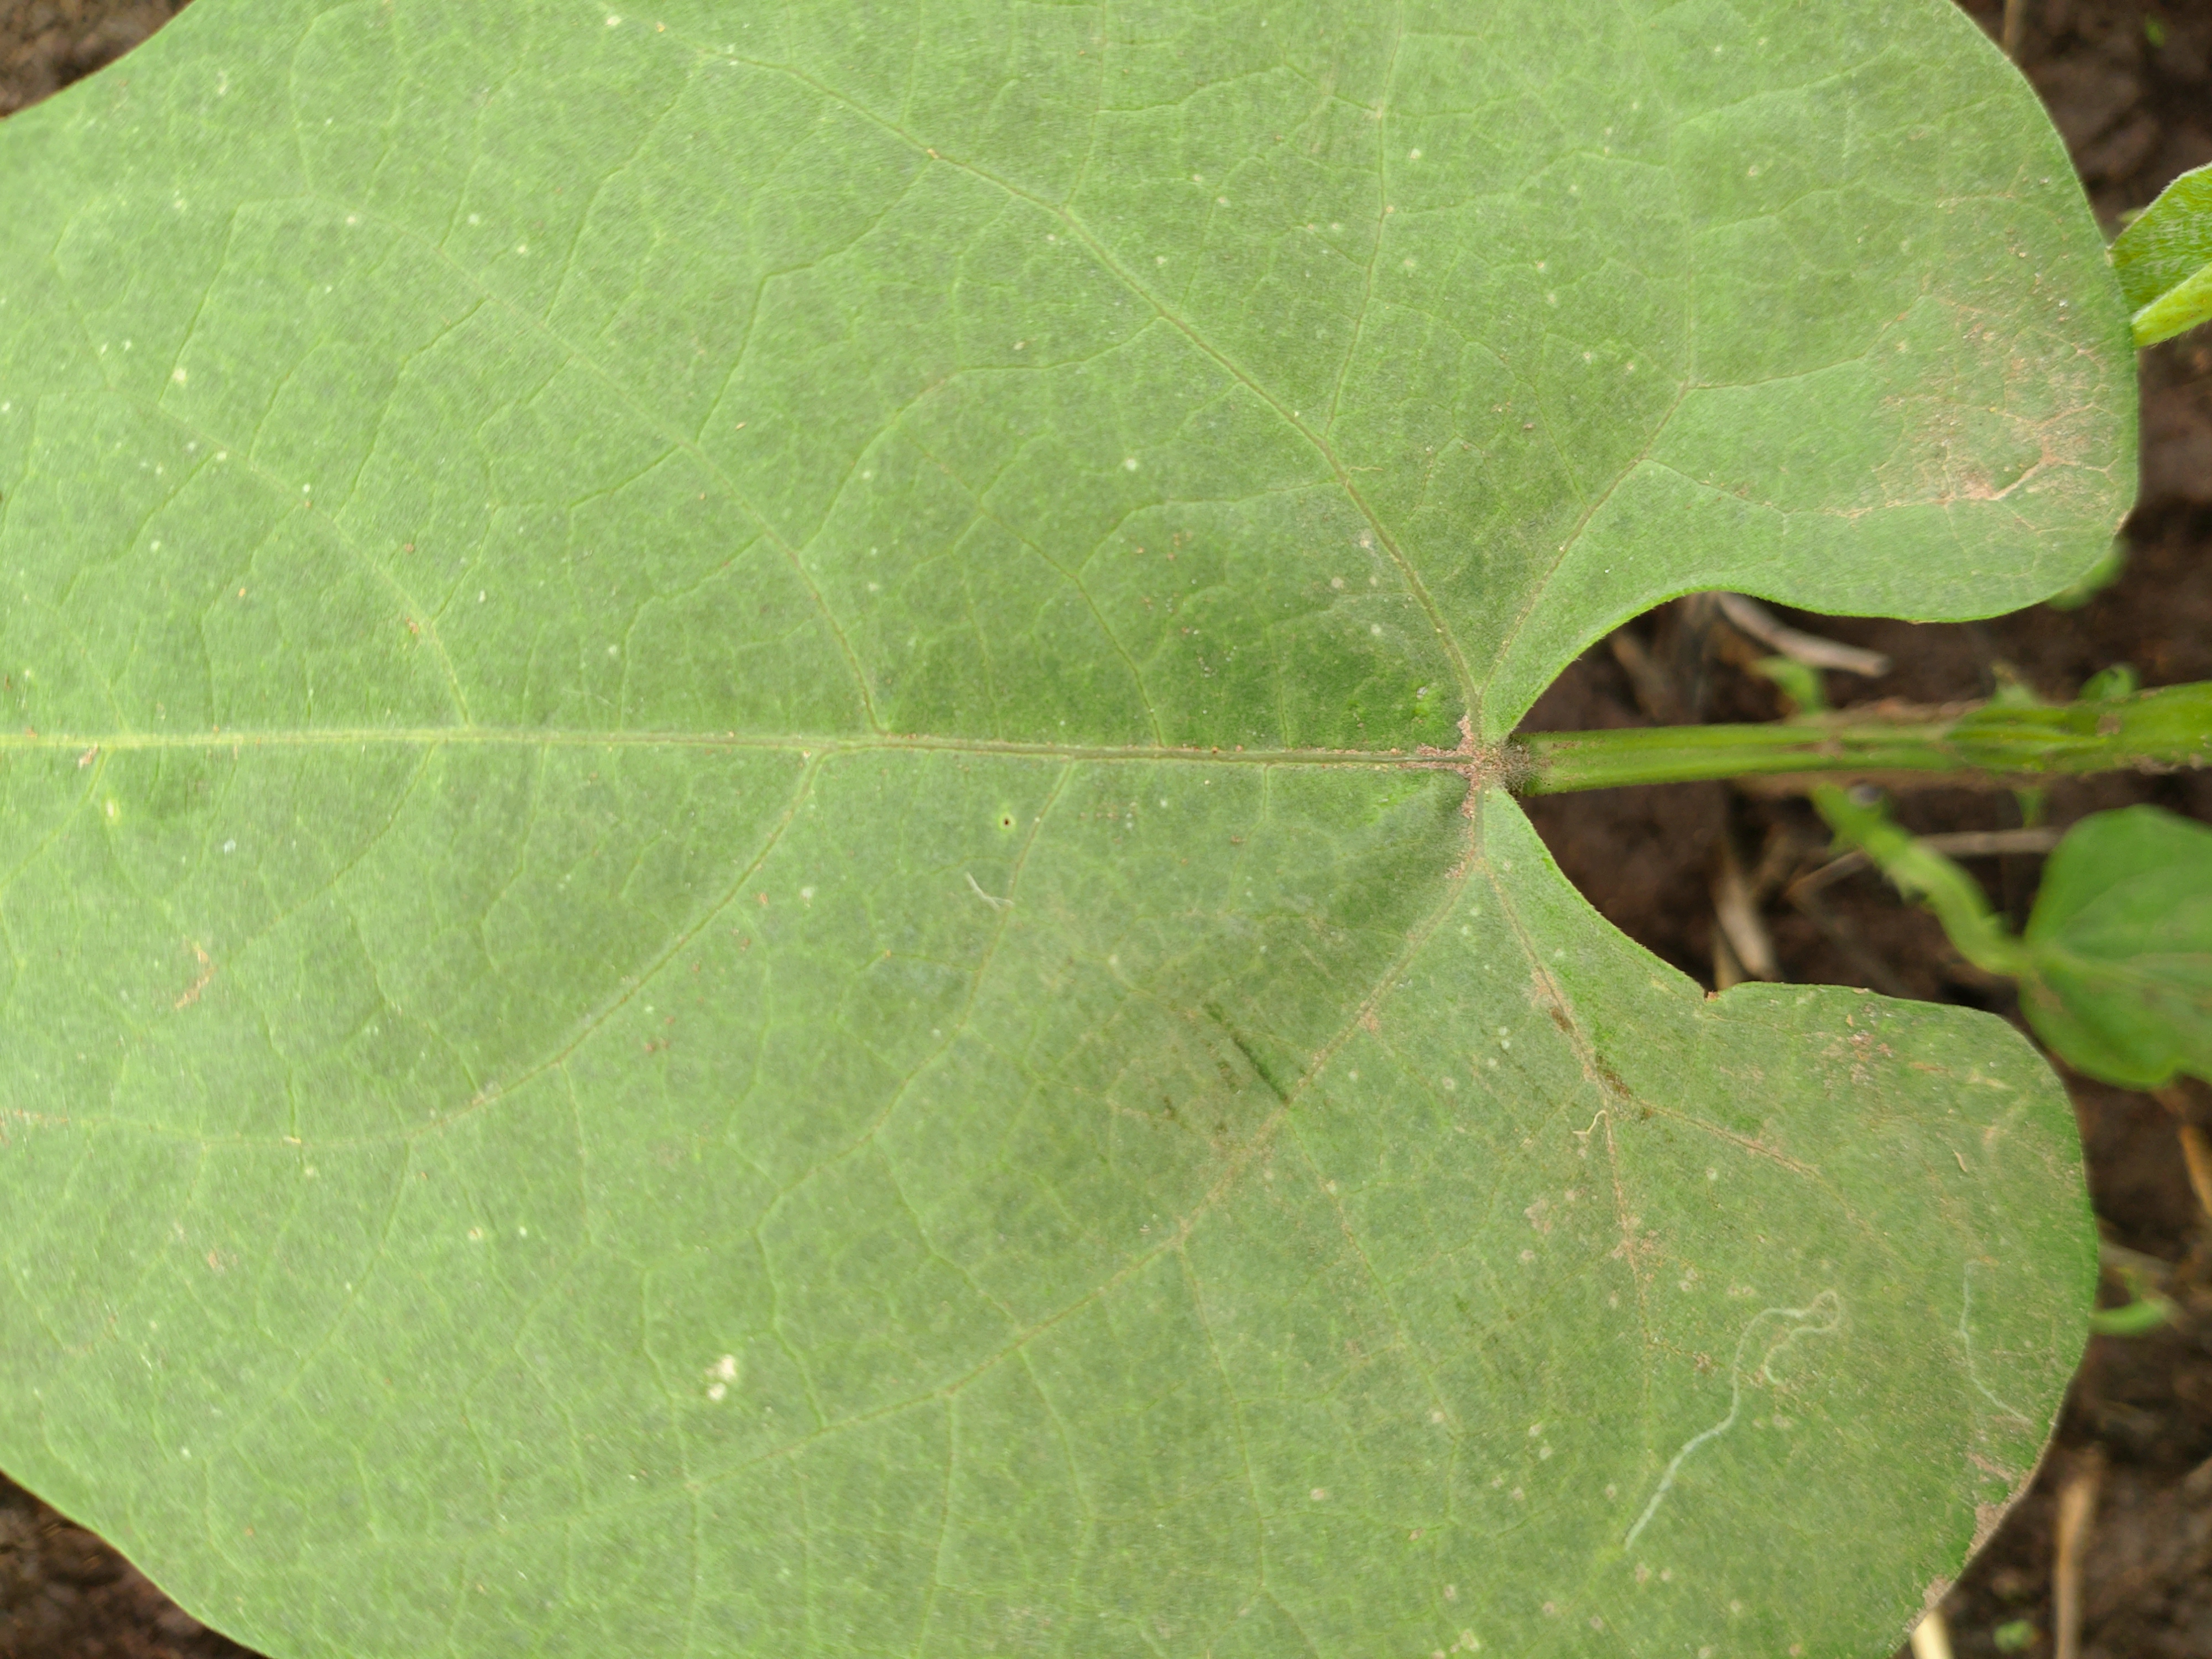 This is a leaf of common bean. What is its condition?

healthy
